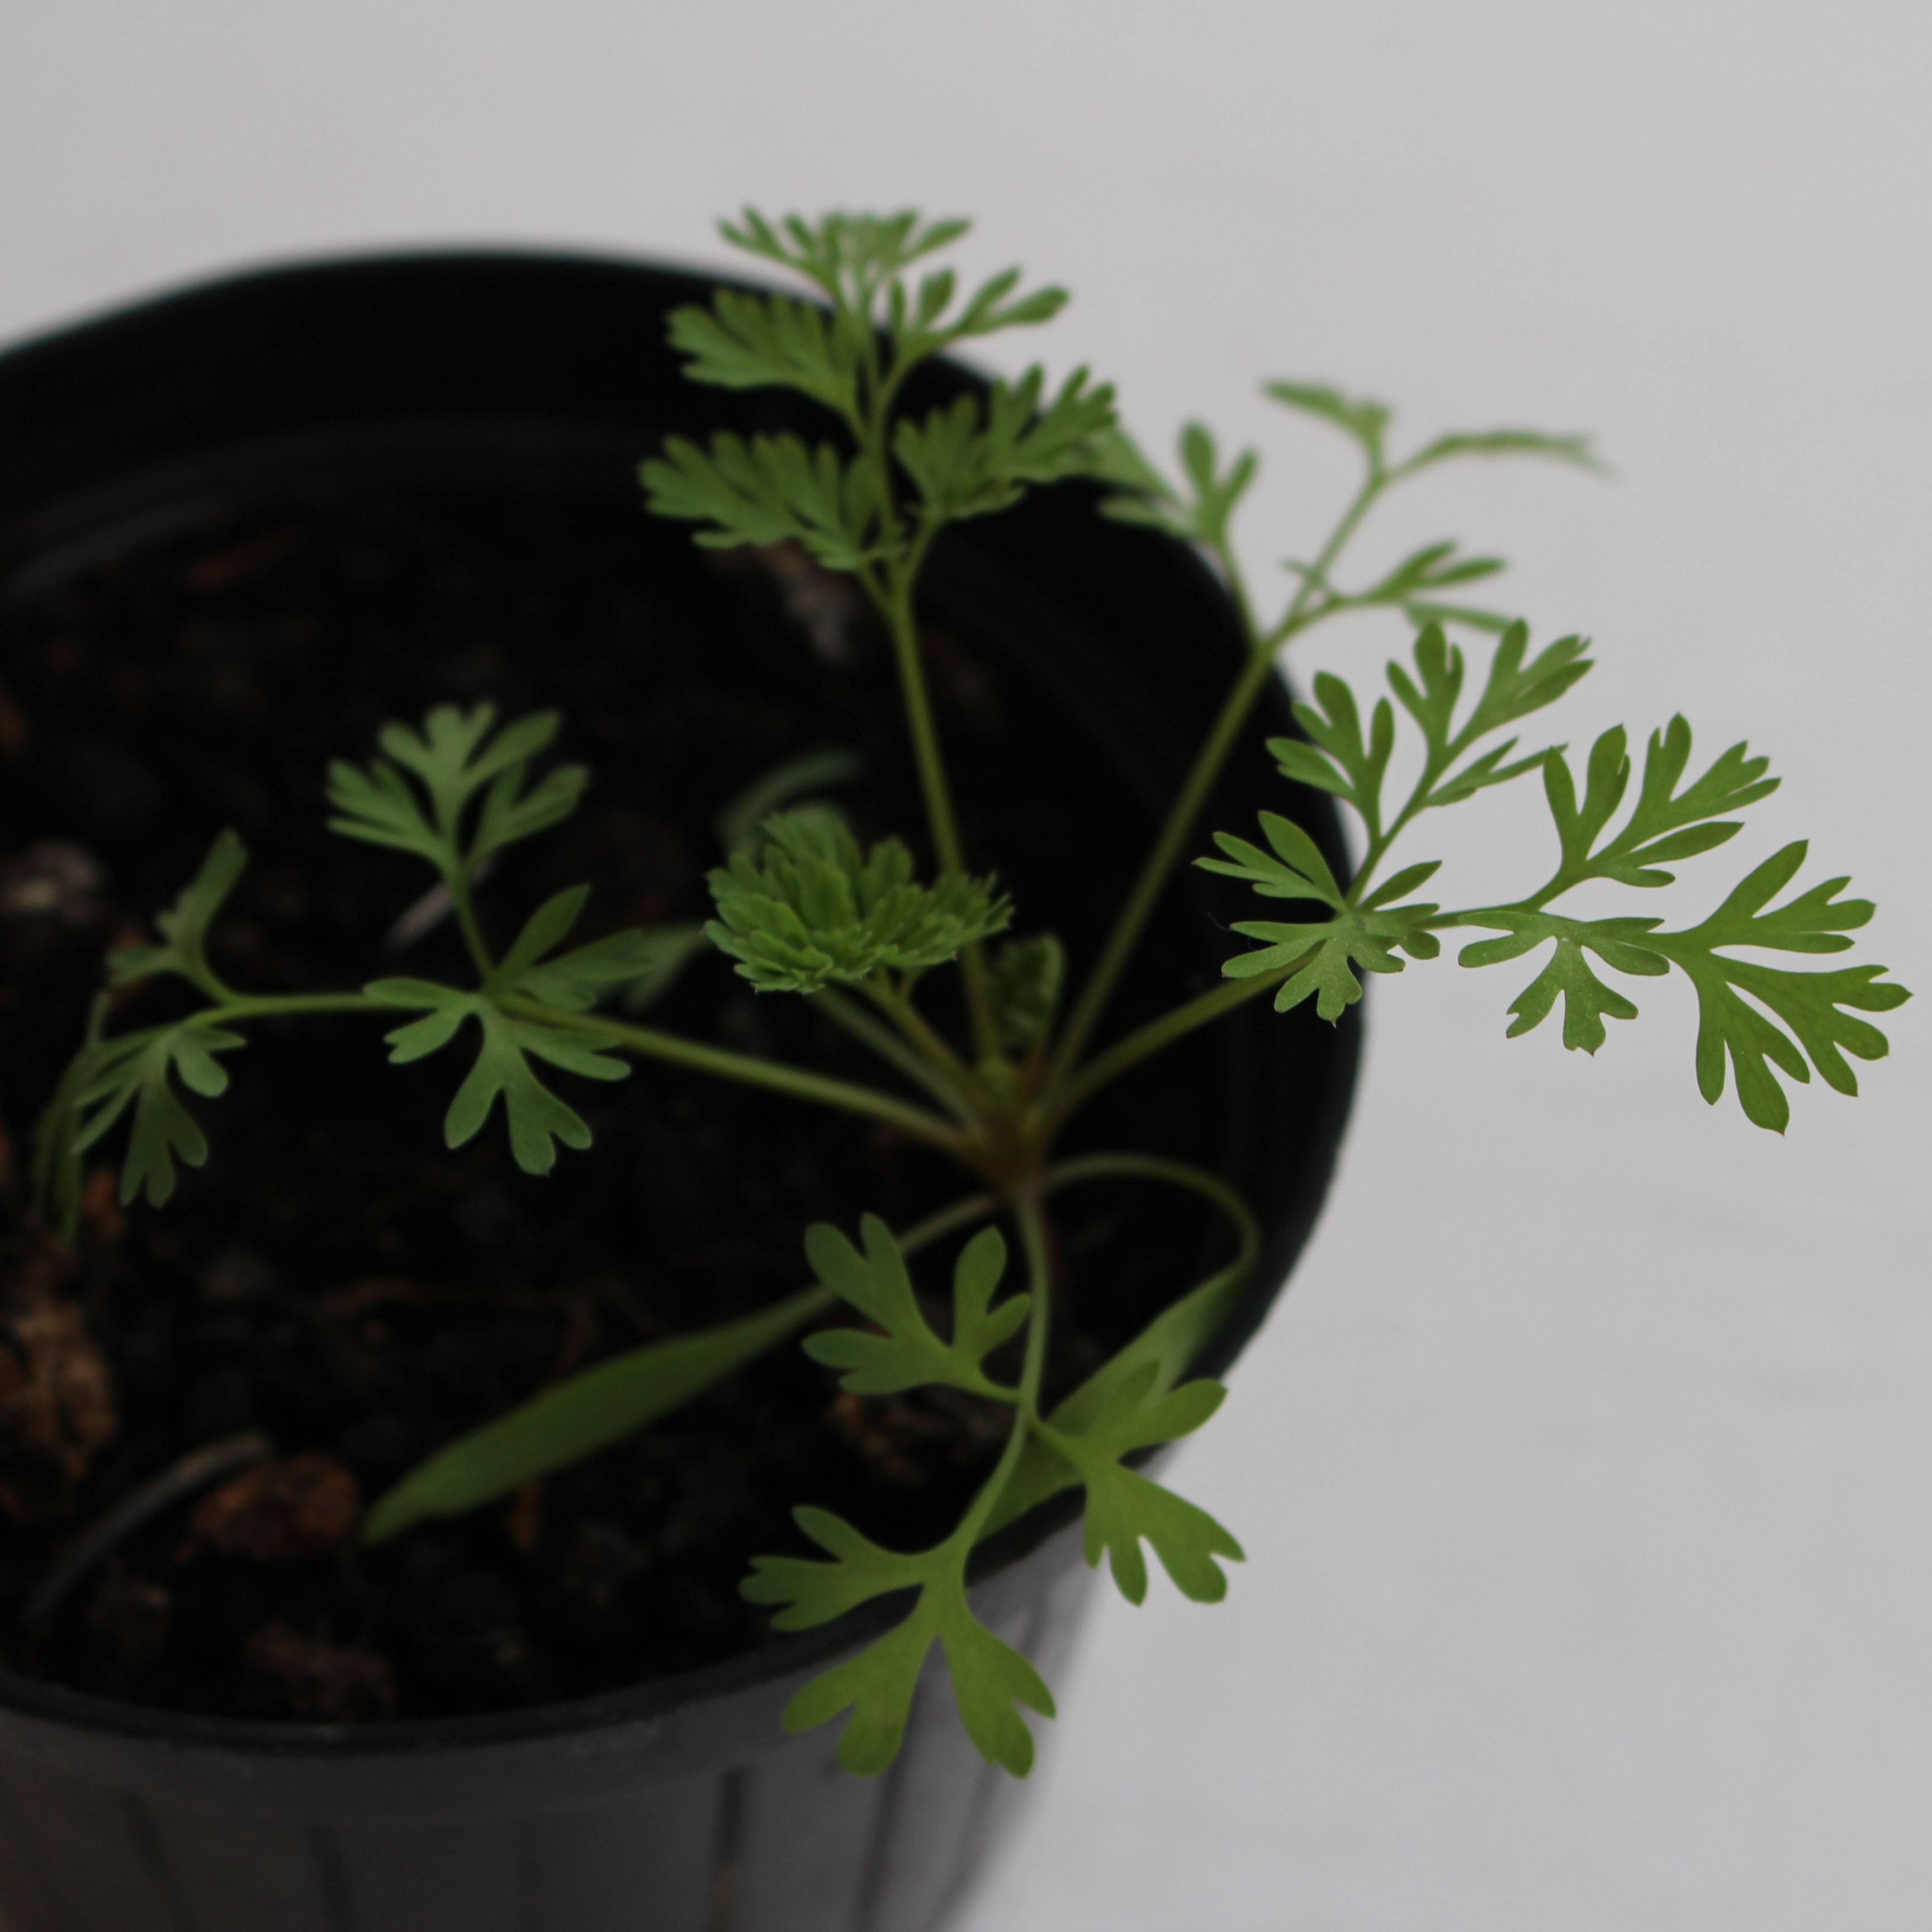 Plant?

Fumaria officinalis
